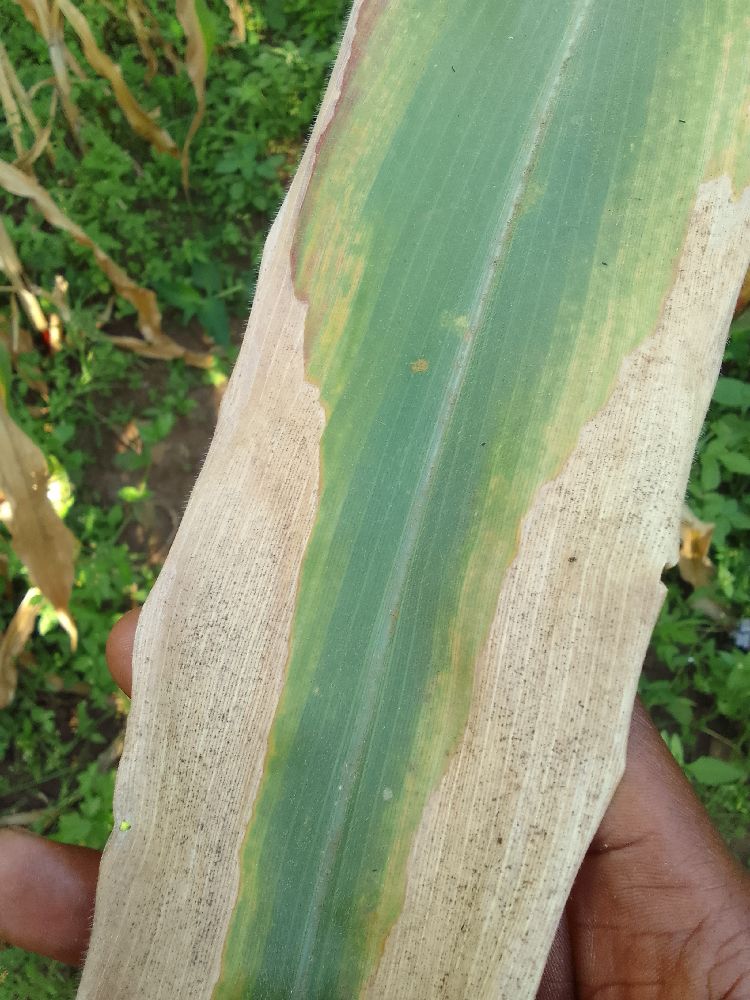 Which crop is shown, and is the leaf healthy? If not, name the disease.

maize, maize lethal necrosis
